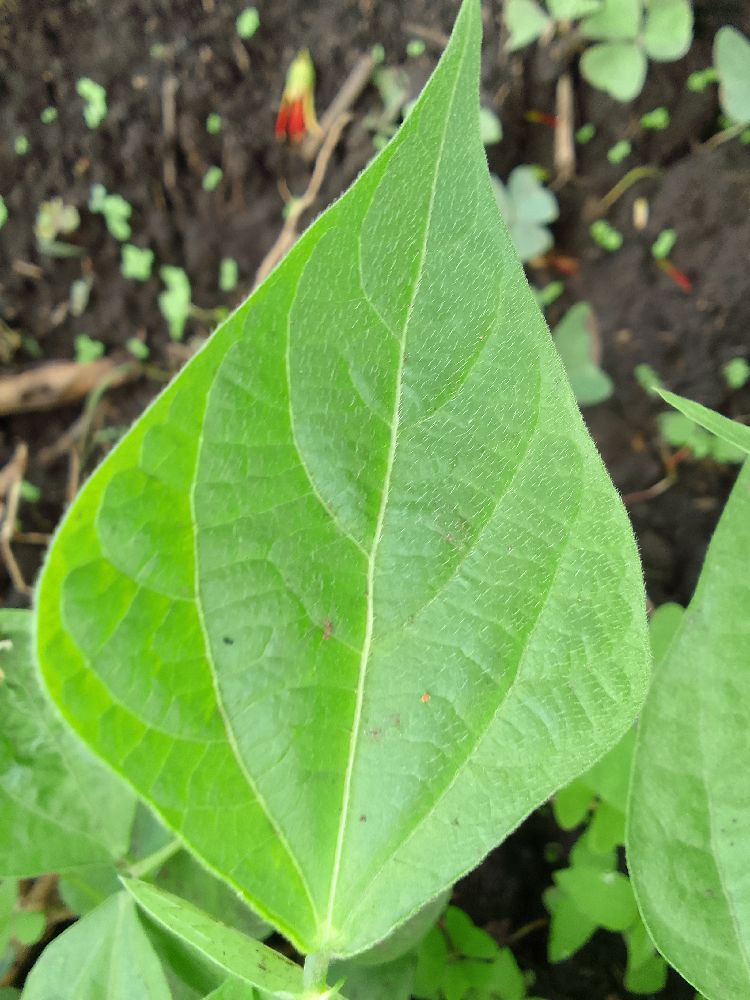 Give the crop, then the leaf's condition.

common bean, healthy
